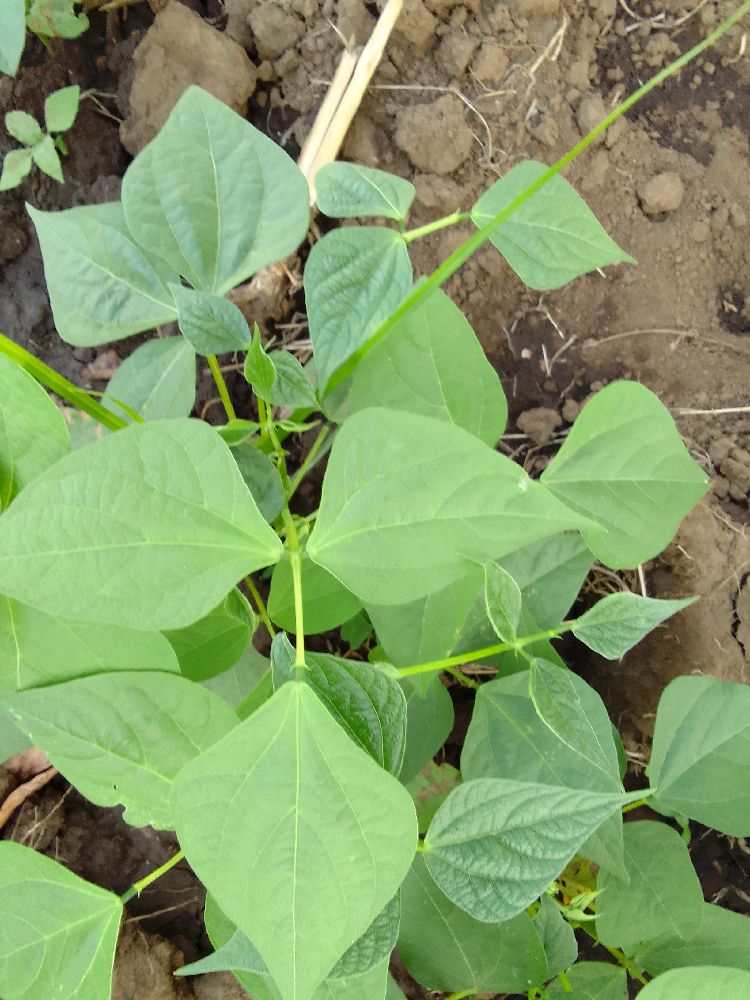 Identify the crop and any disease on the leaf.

common bean, healthy
